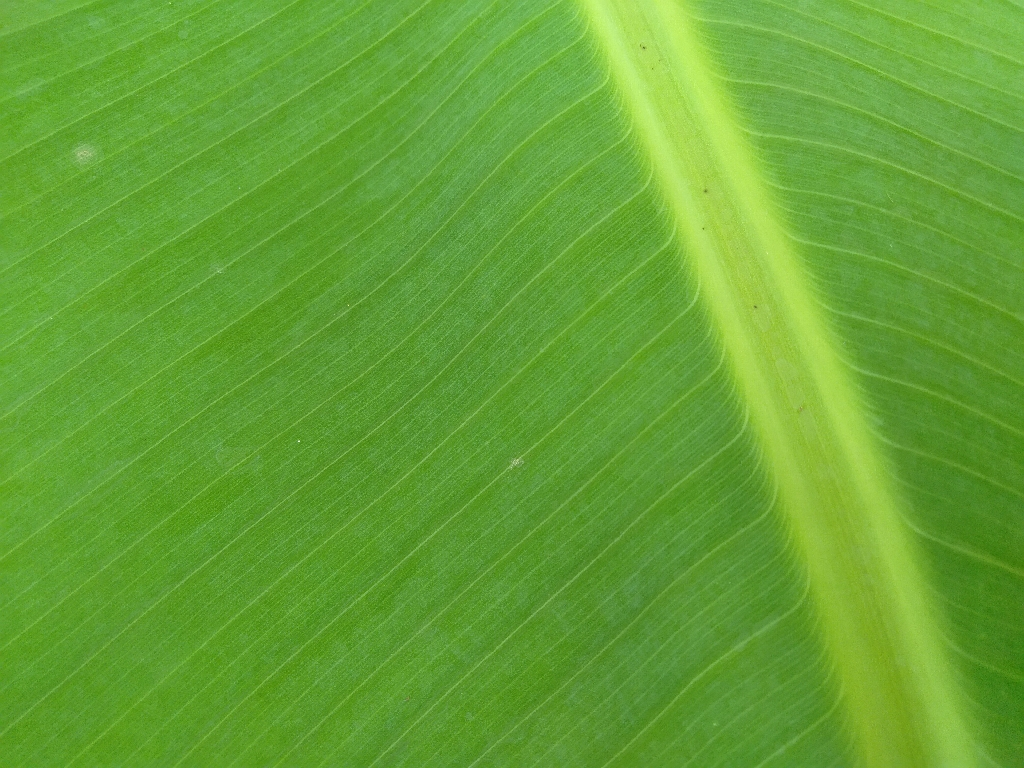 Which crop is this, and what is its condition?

banana, healthy
